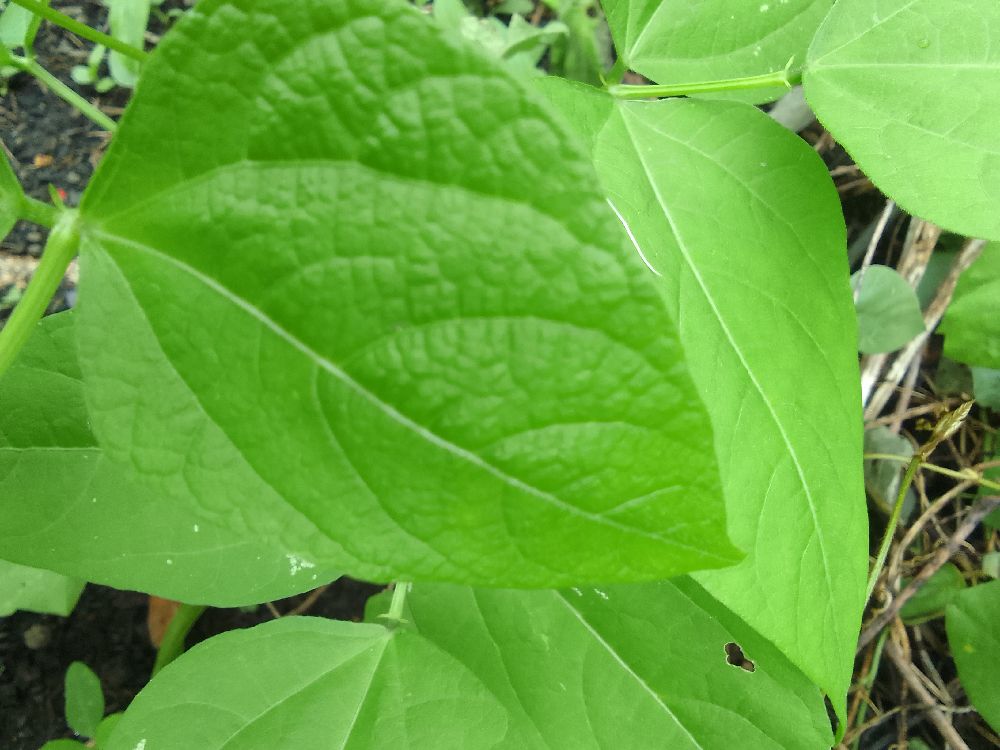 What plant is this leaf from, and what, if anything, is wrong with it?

common bean, healthy
